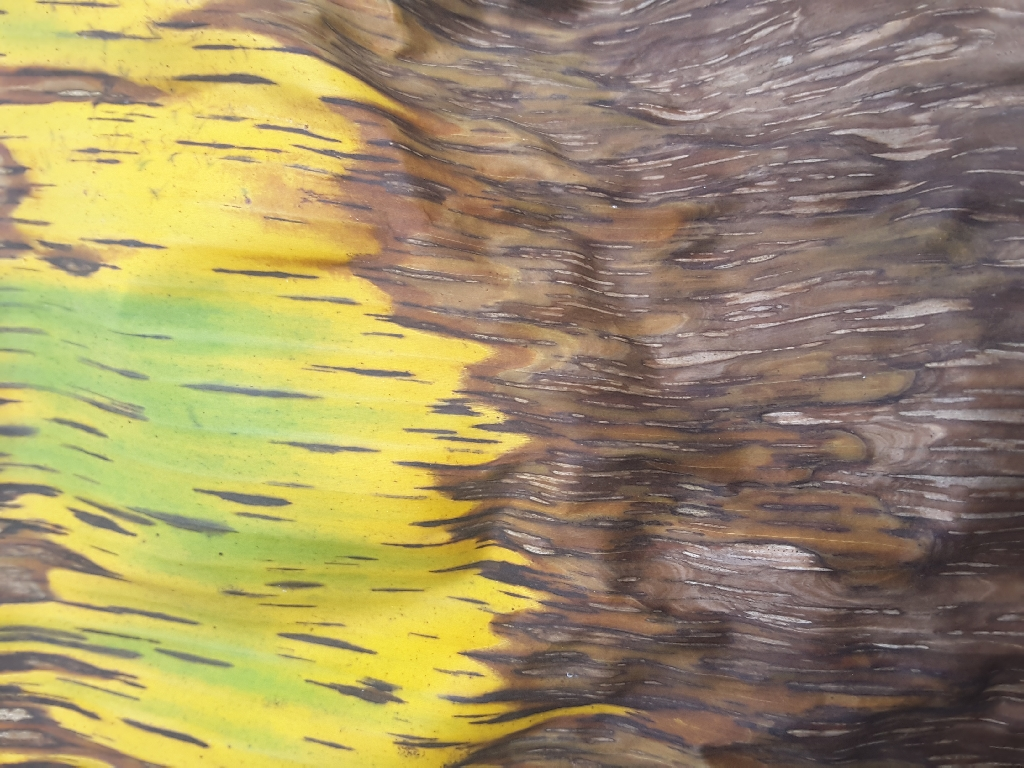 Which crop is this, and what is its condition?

banana, black sigatoka
